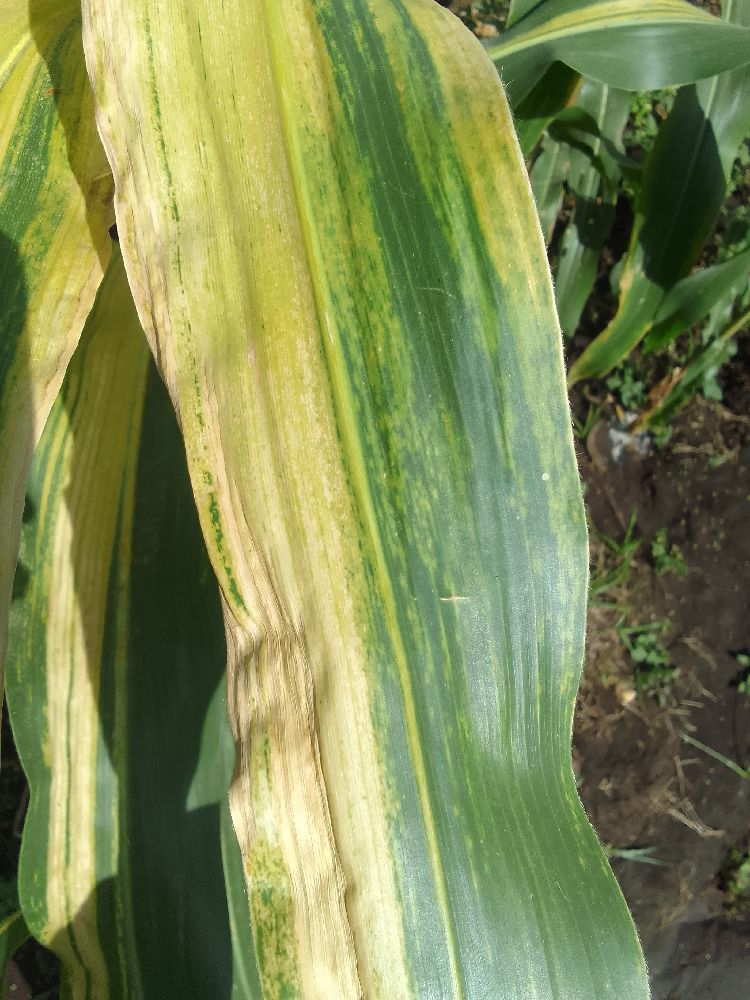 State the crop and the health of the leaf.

maize, maize lethal necrosis
